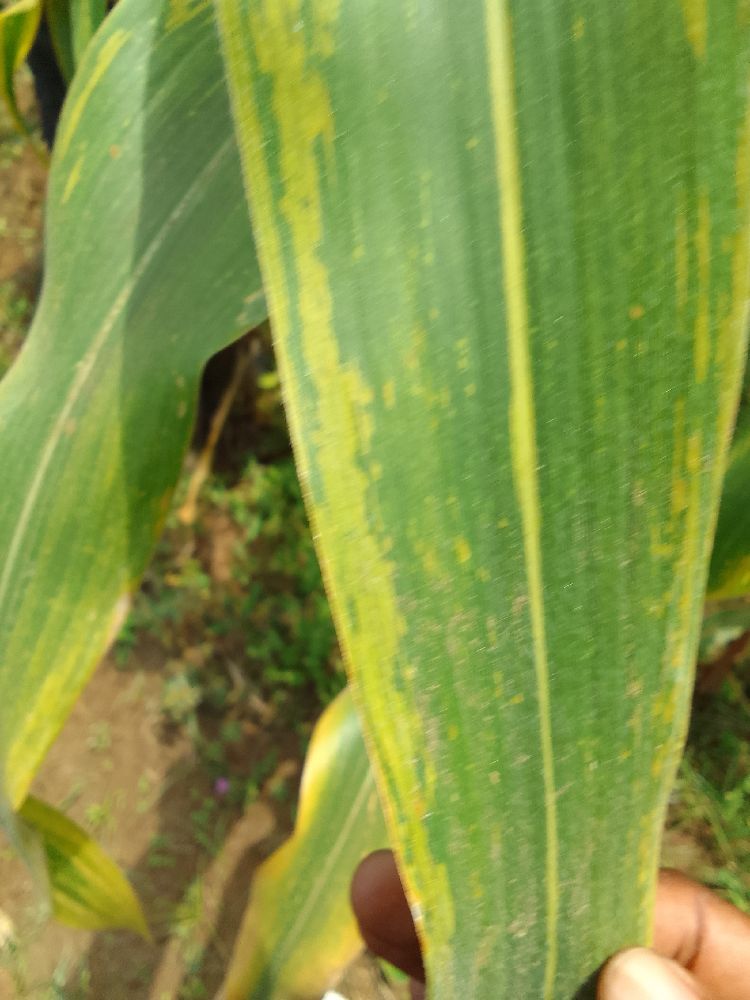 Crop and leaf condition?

maize, maize lethal necrosis
